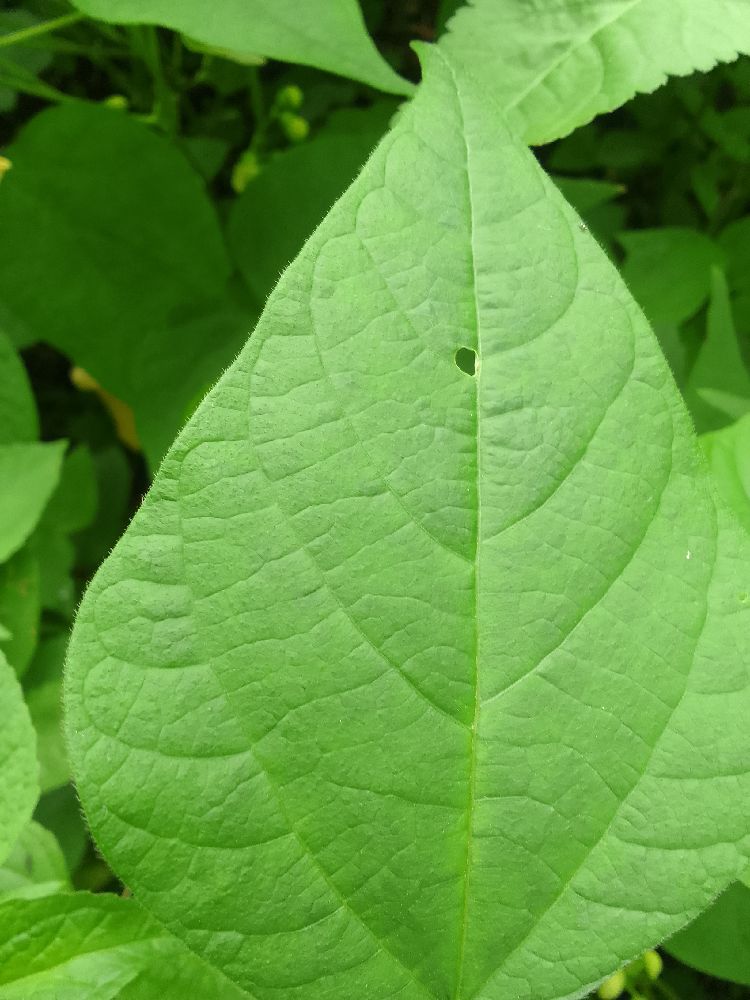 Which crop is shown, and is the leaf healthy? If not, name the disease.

common bean, healthy
